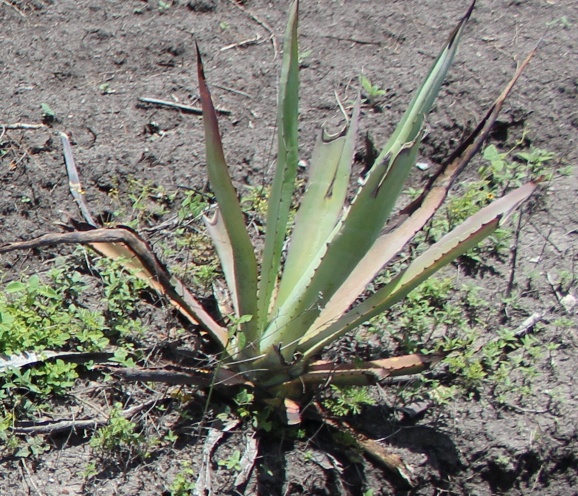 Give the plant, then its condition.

agave, sick
